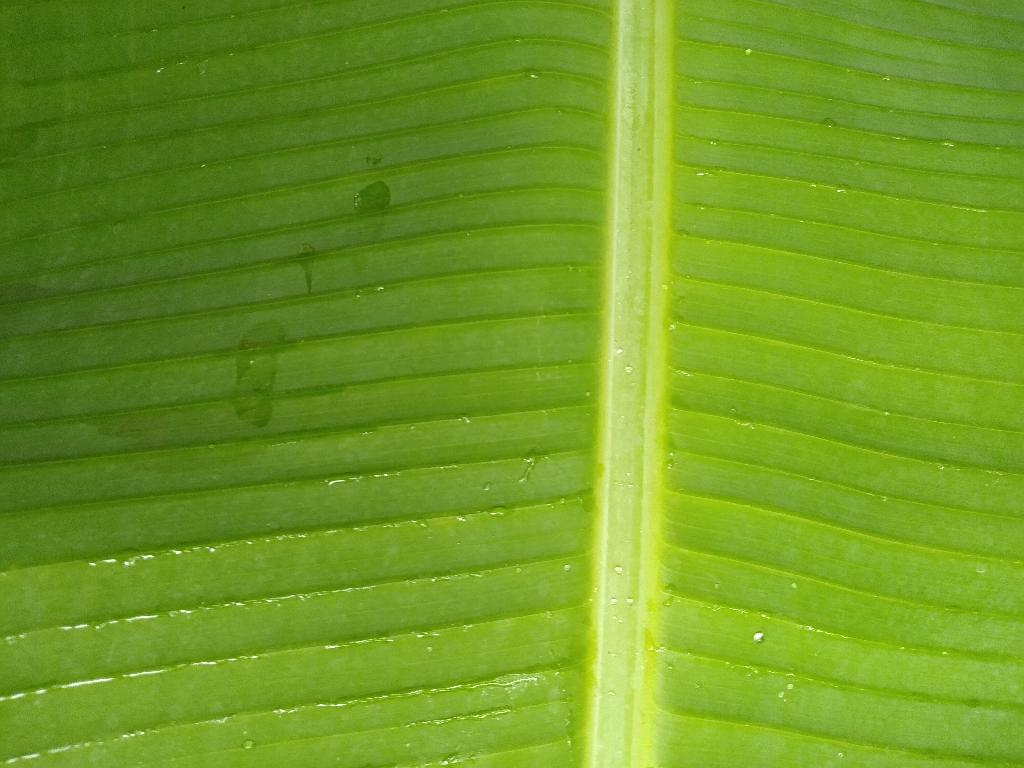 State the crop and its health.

banana, healthy
